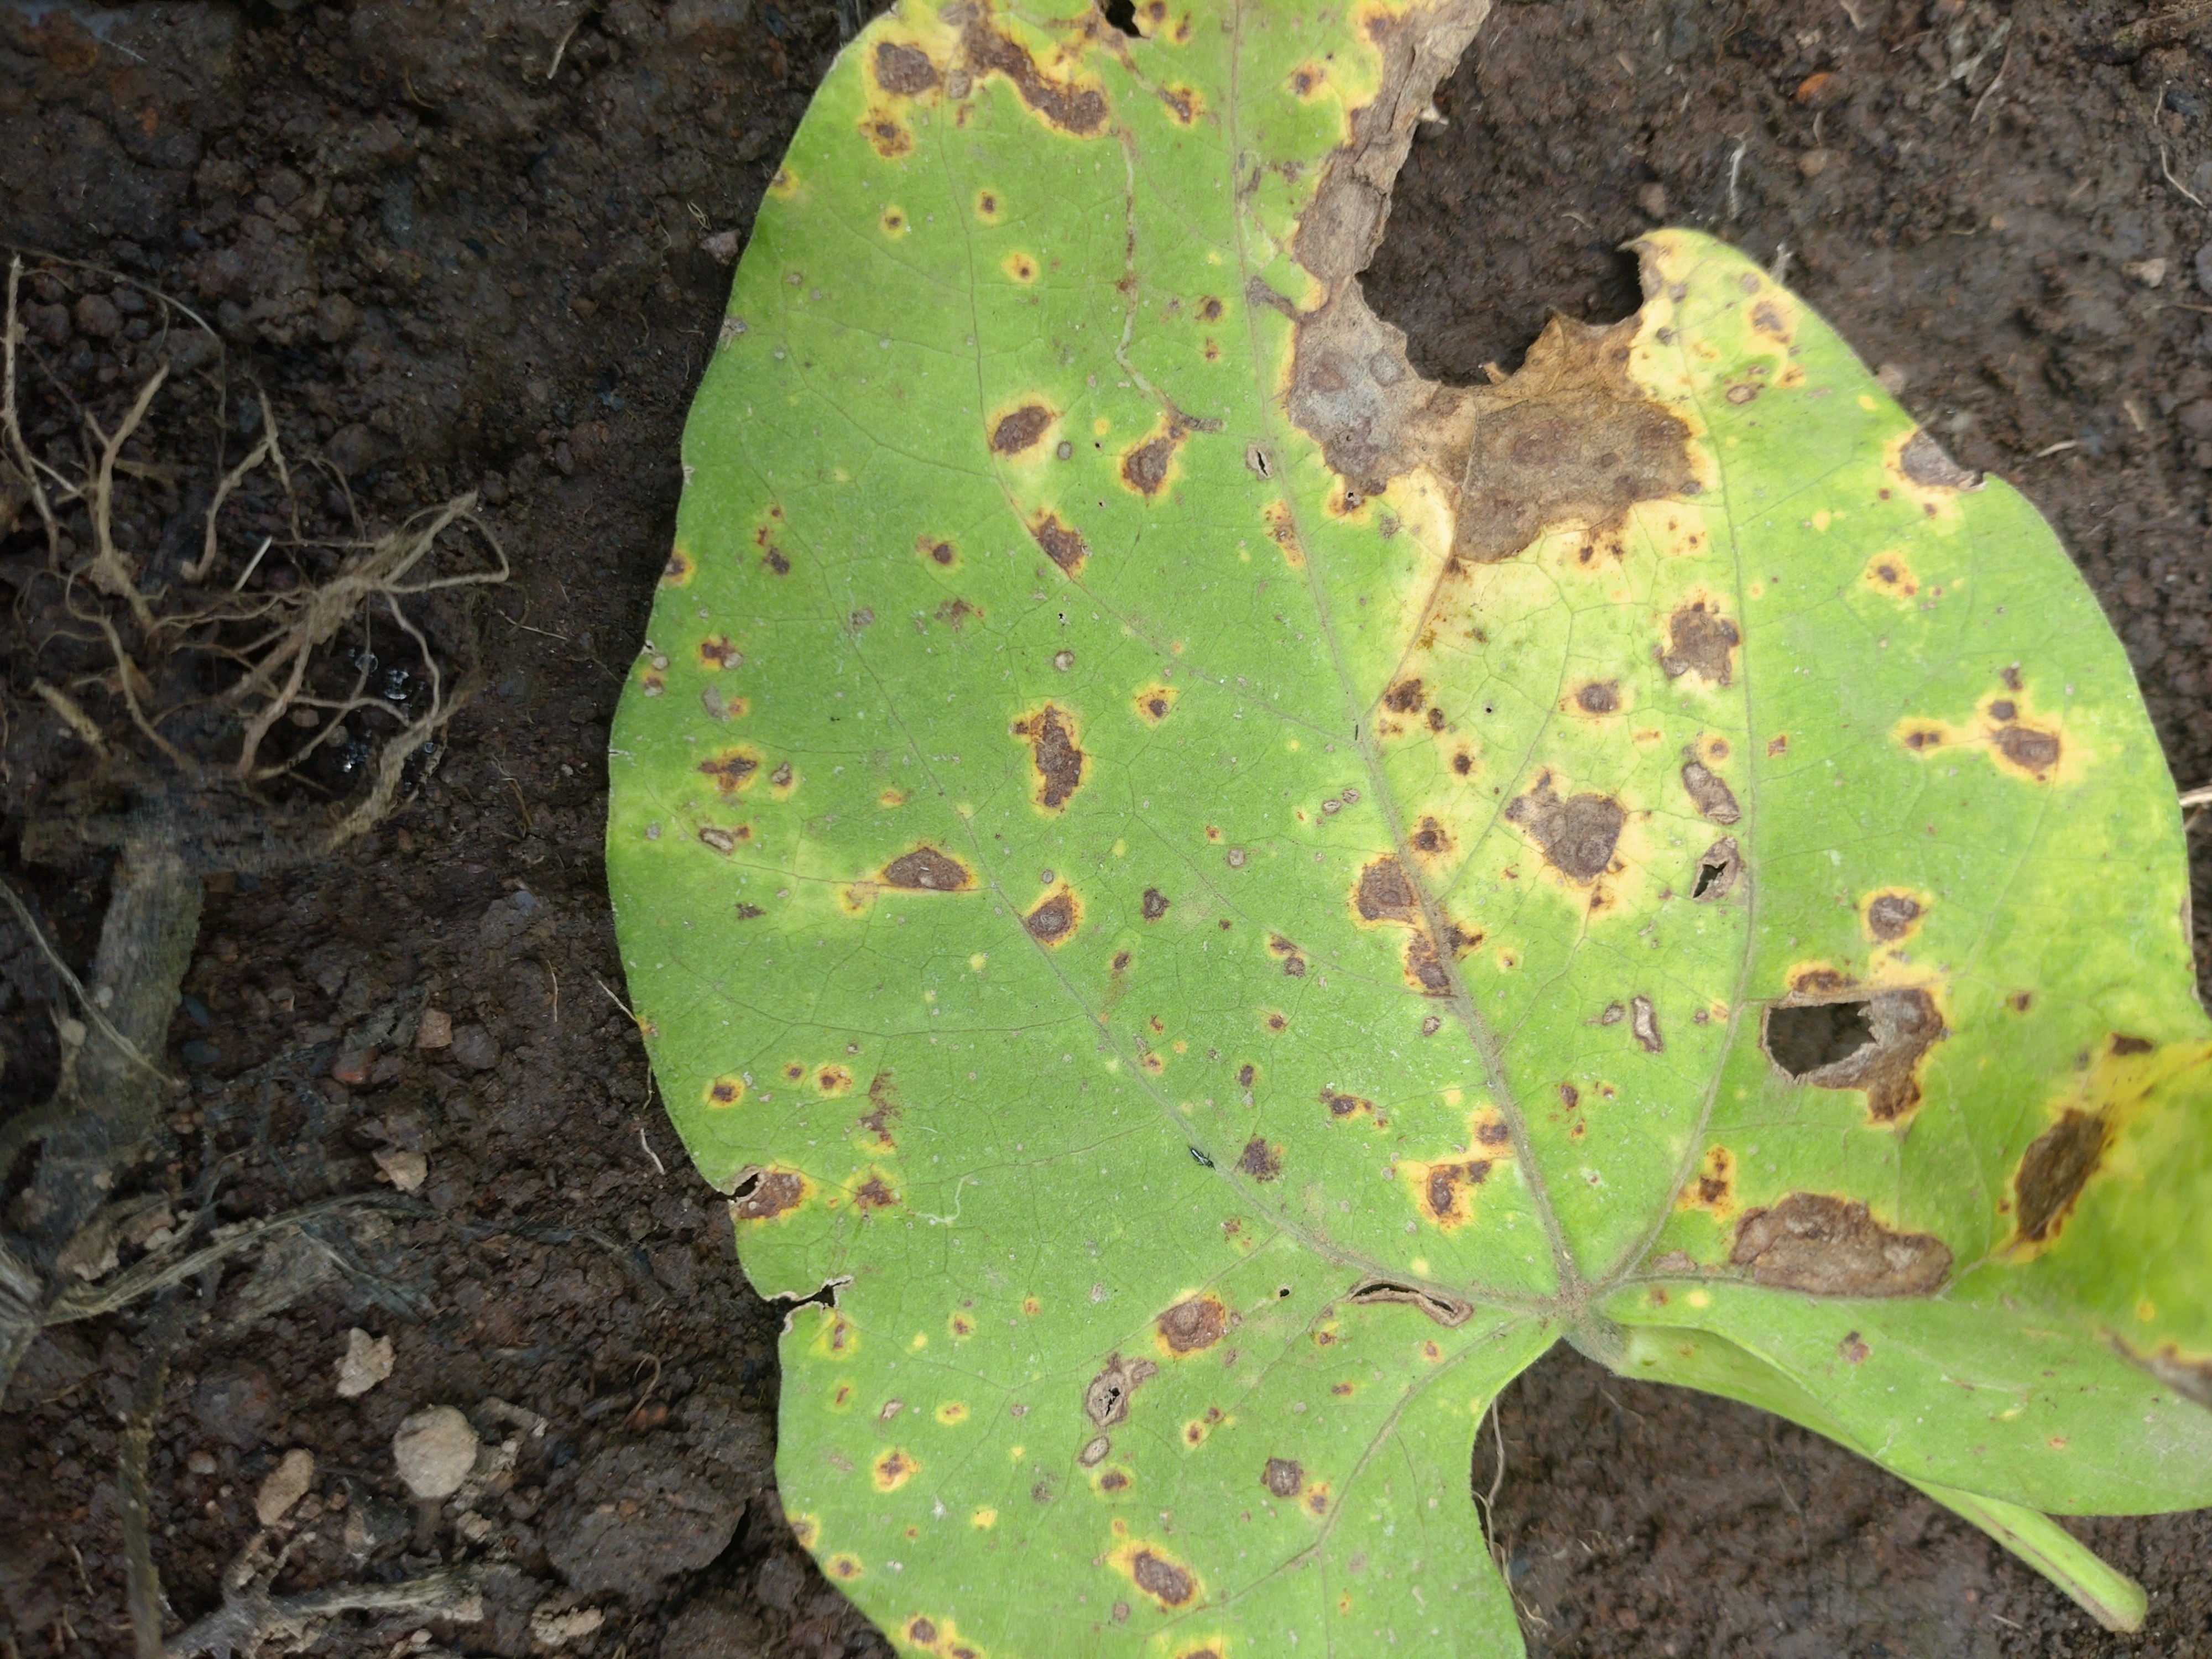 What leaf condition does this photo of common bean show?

rust
